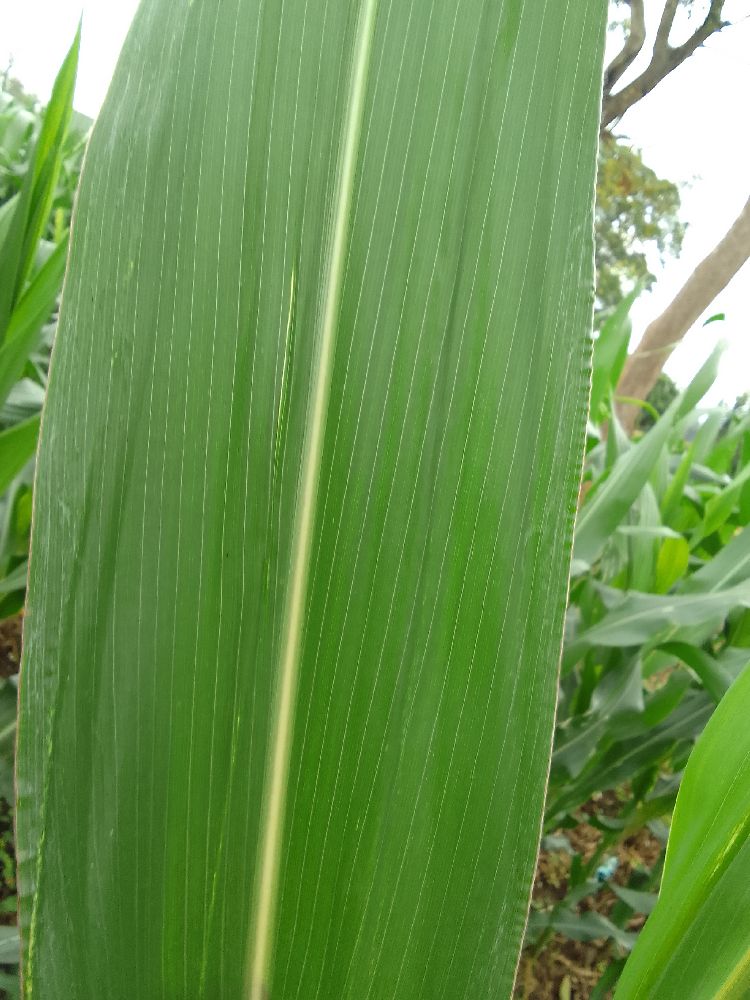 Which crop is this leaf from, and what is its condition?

maize, healthy
